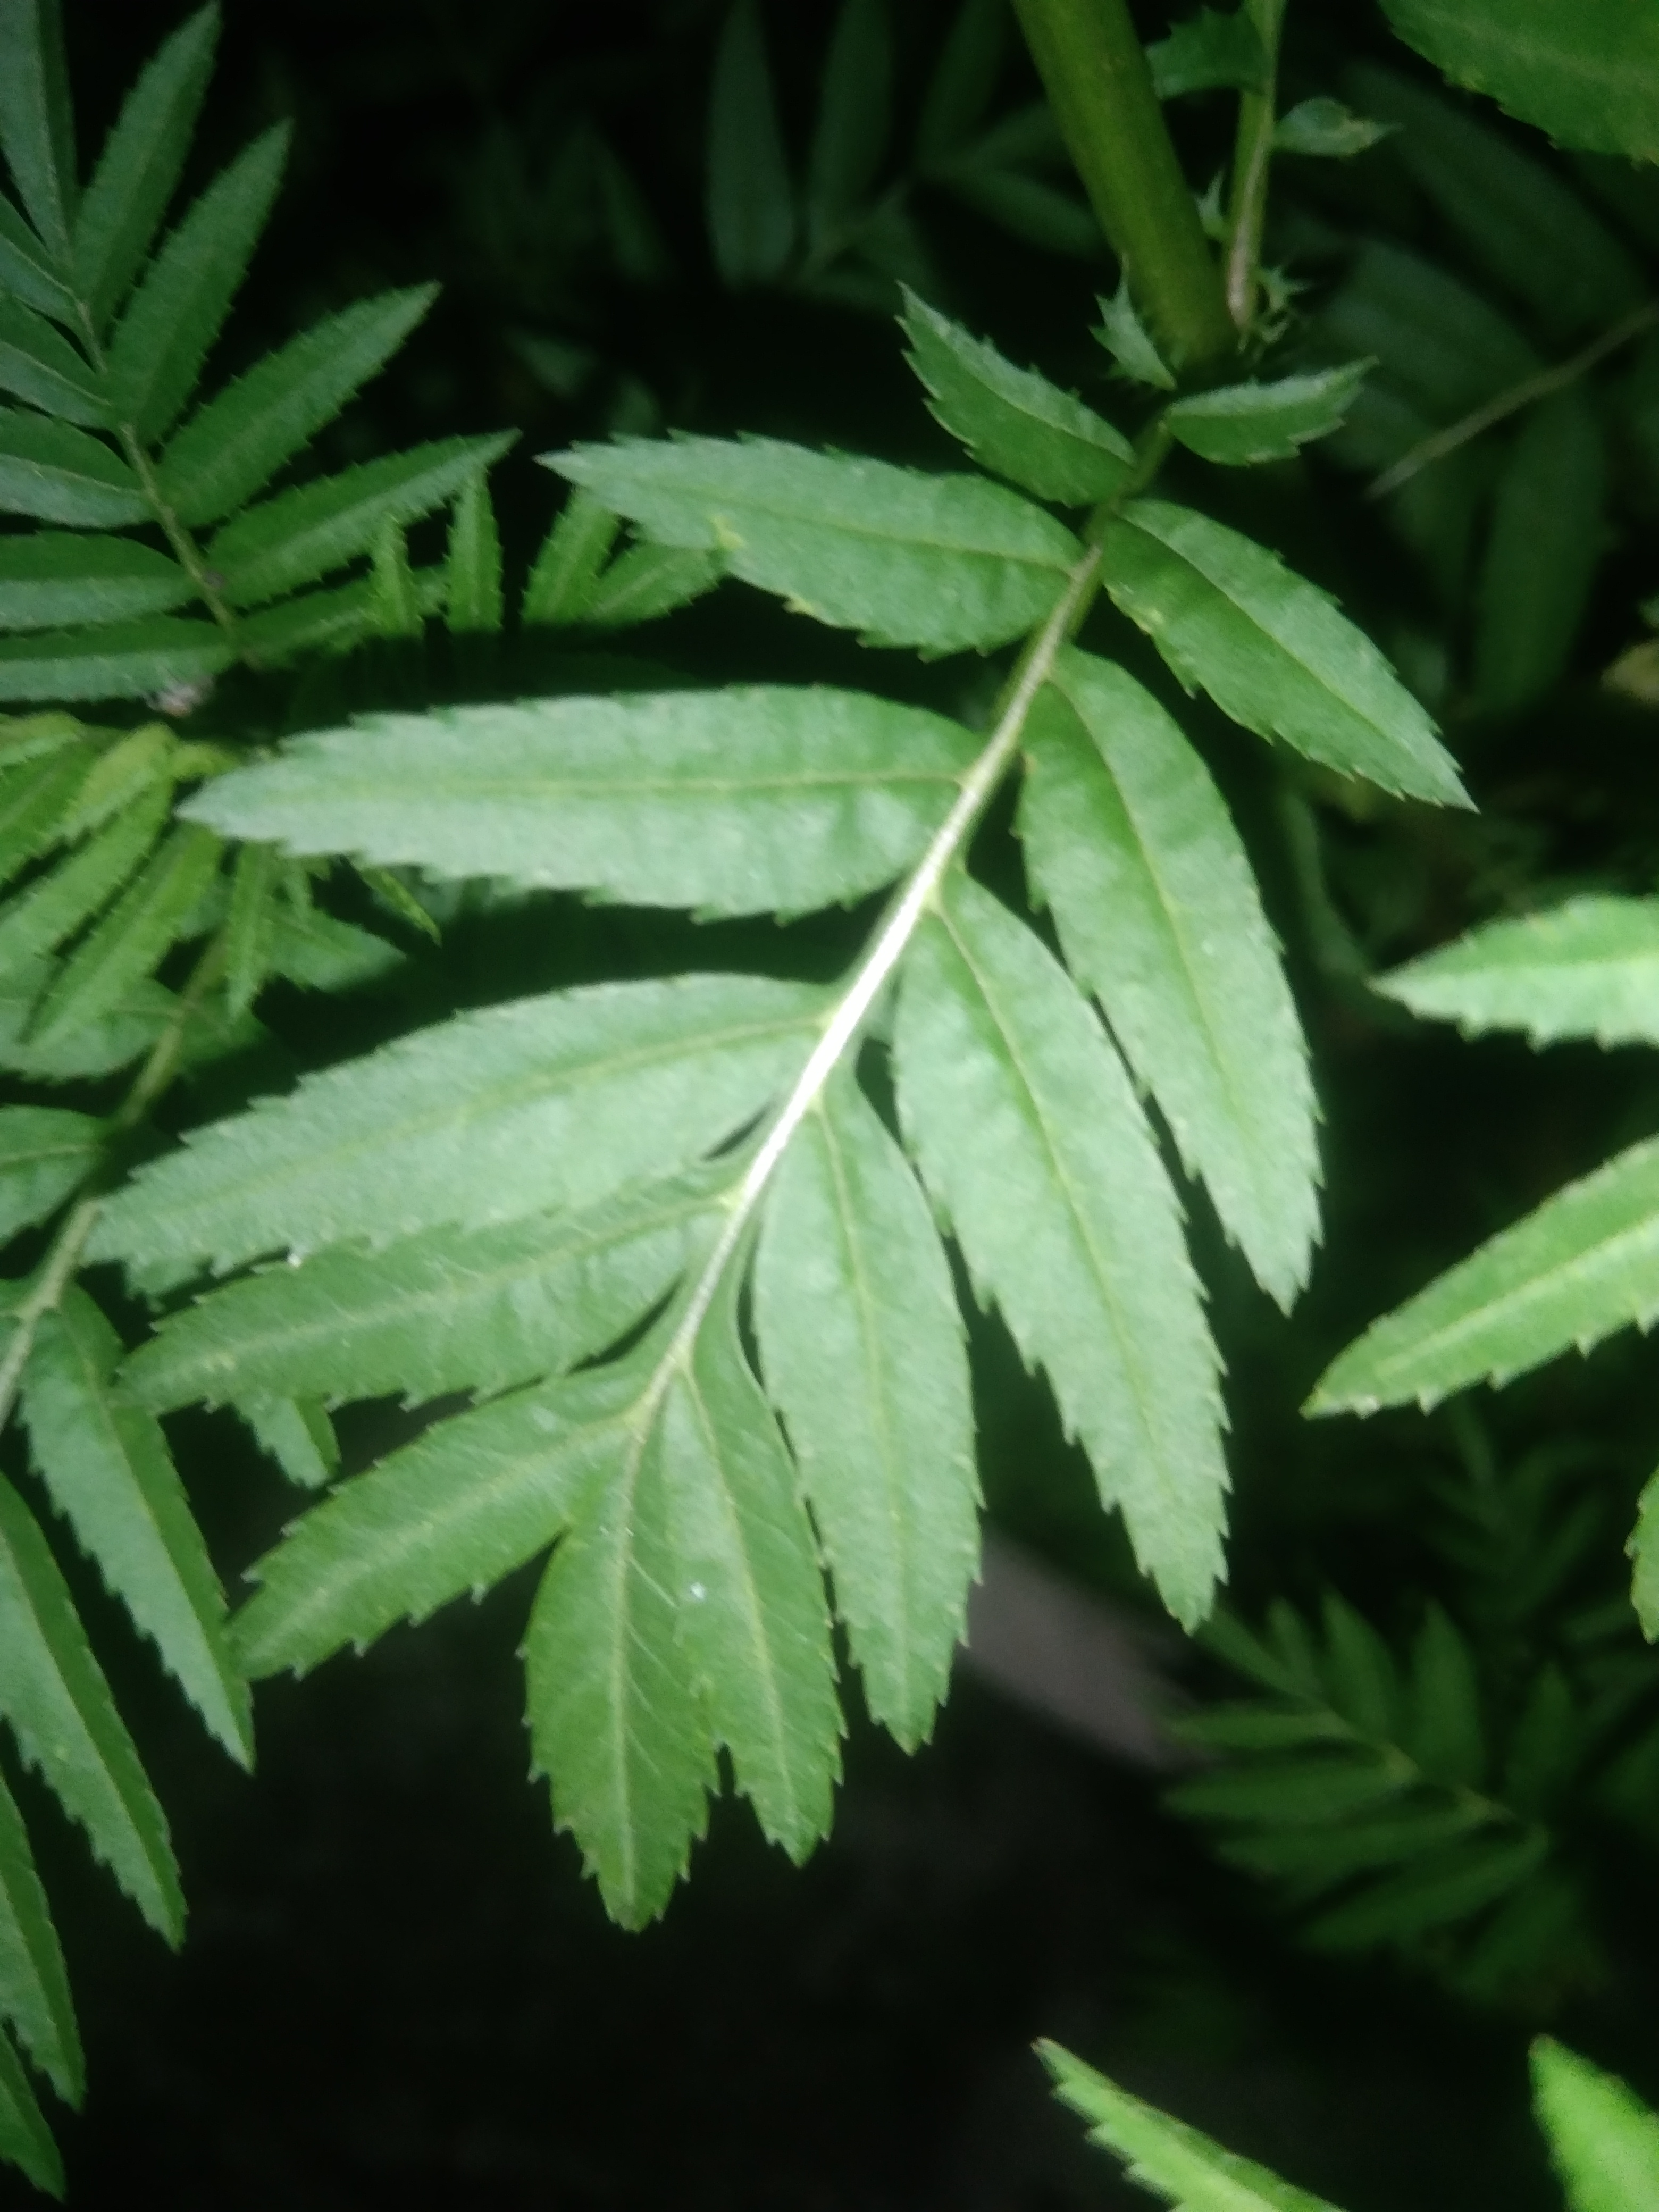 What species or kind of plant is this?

marigold
